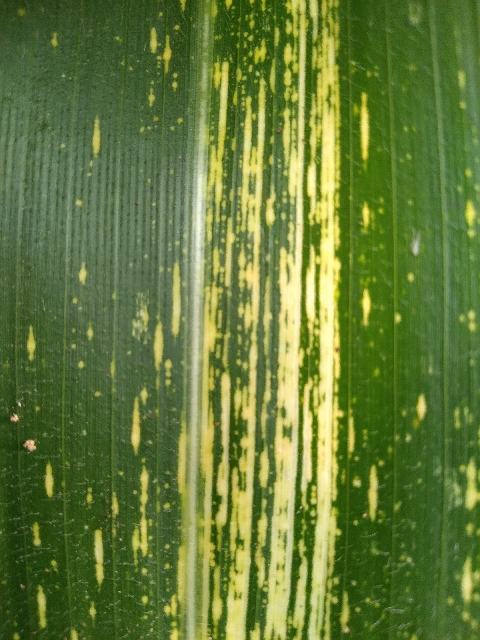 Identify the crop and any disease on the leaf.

maize, maize streak virus
